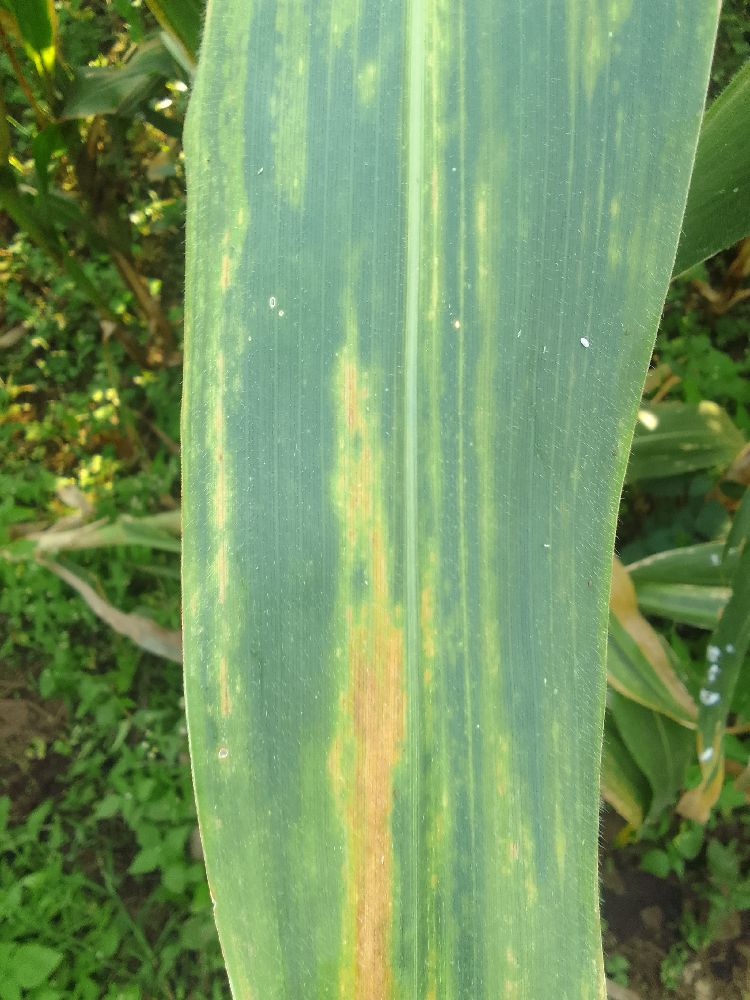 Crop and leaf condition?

maize, maize lethal necrosis
